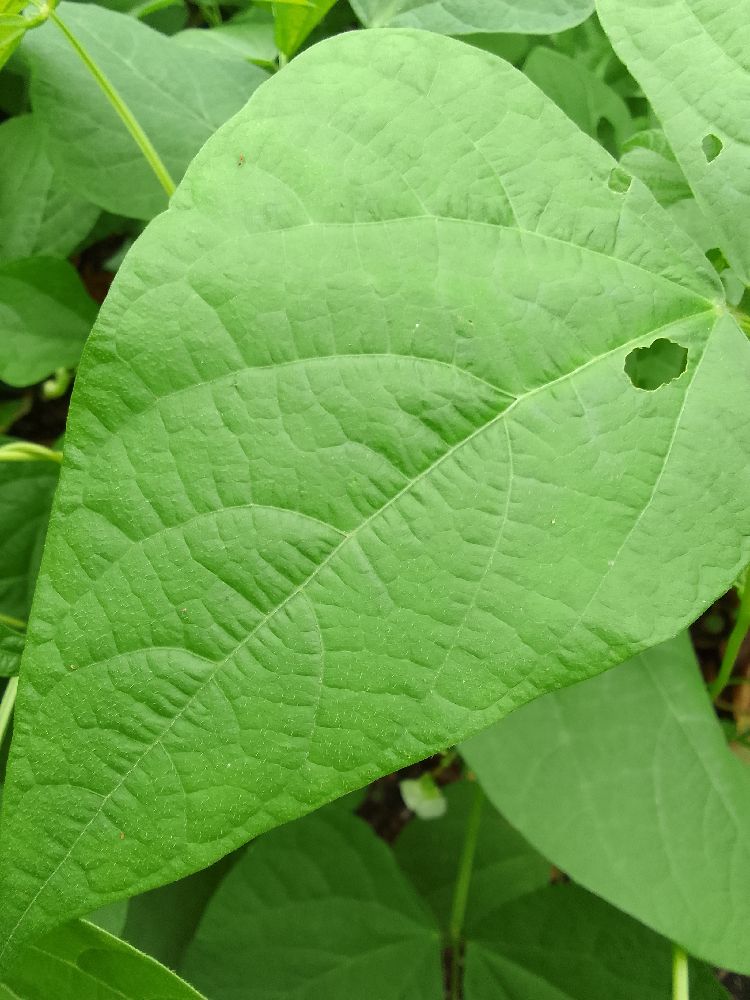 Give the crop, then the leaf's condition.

common bean, healthy
